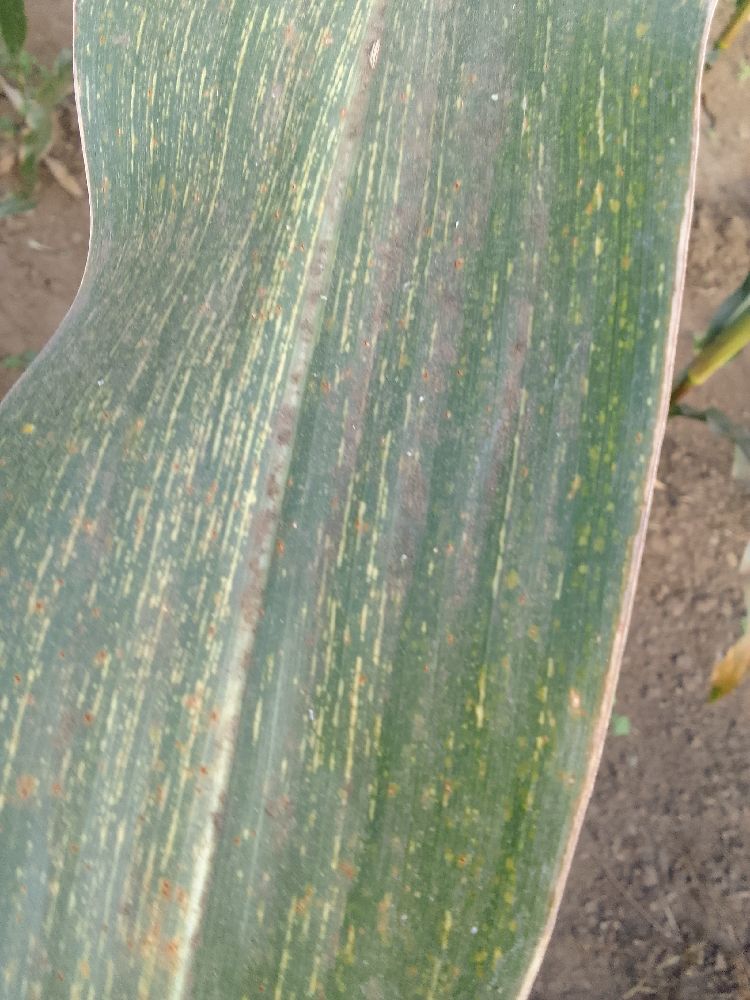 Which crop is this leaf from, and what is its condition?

maize, maize streak virus
